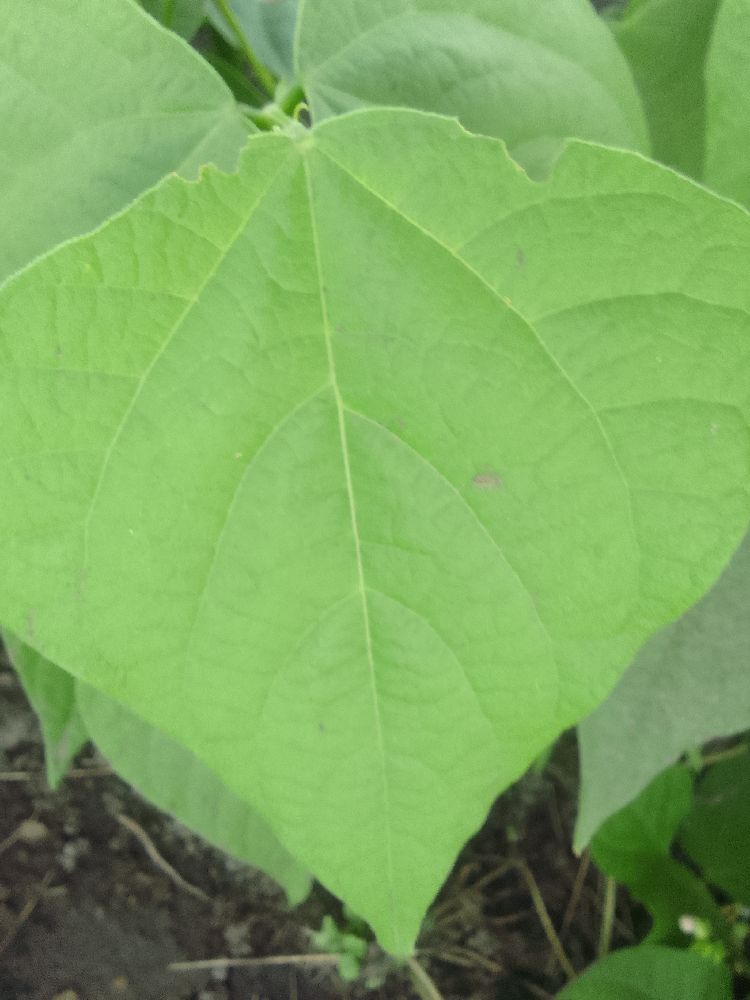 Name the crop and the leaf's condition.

common bean, healthy
